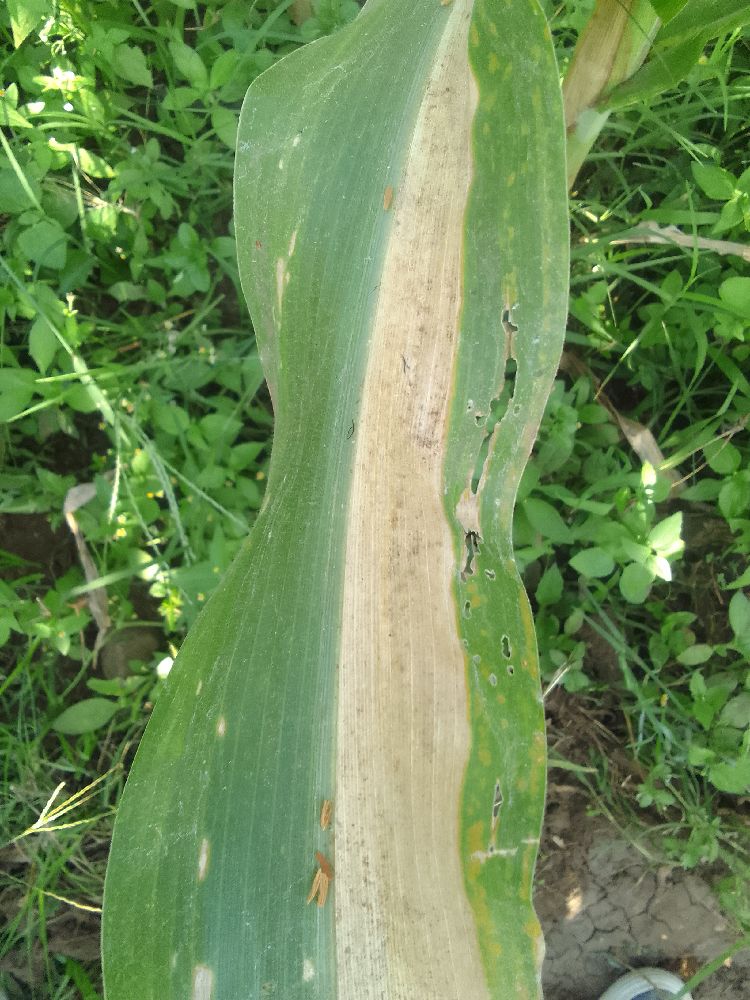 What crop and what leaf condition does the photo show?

maize, maize lethal necrosis
